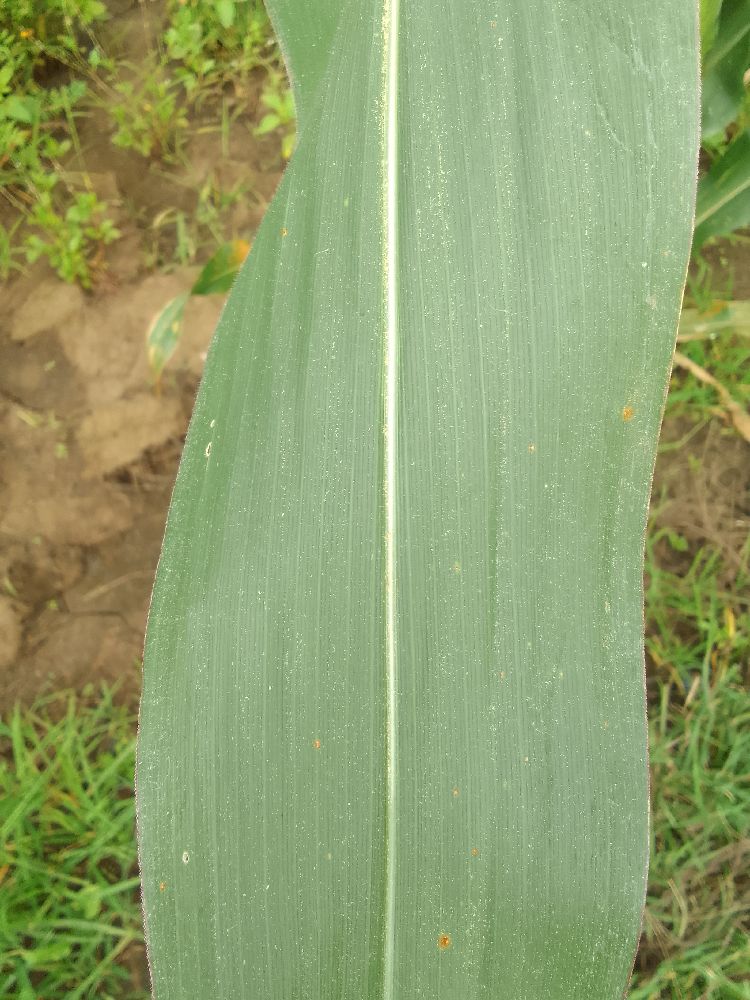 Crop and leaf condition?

maize, healthy
